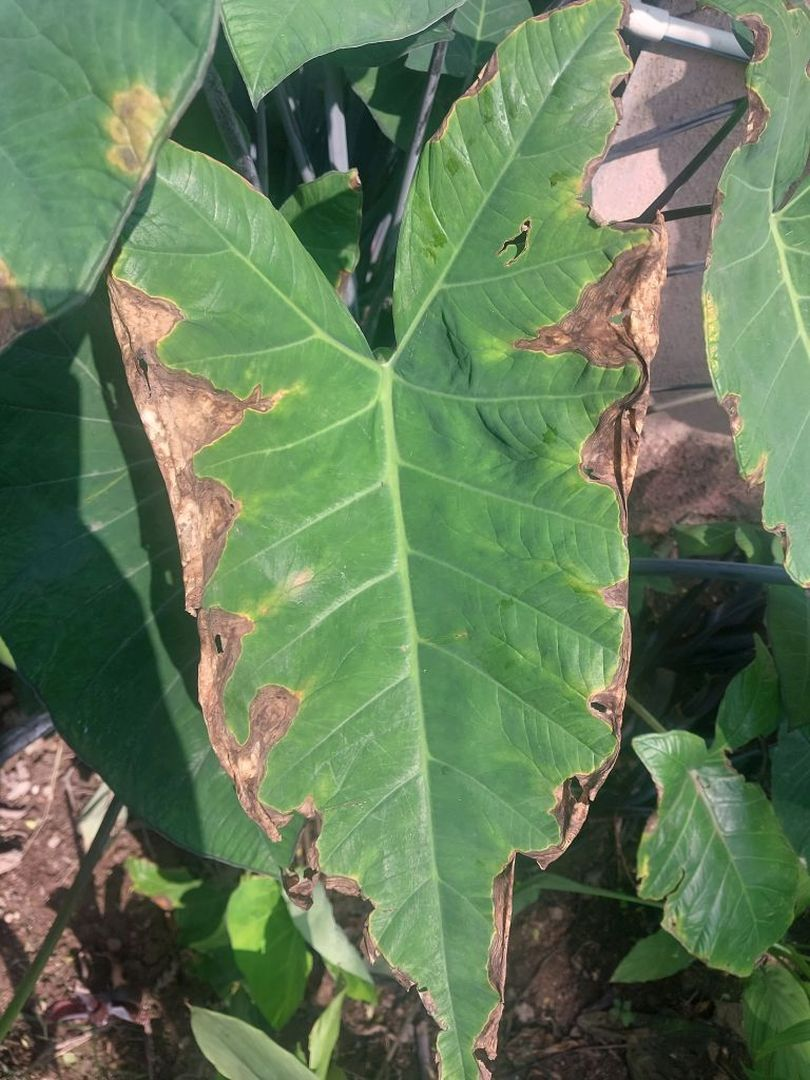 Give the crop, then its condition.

taro, leaf blight
